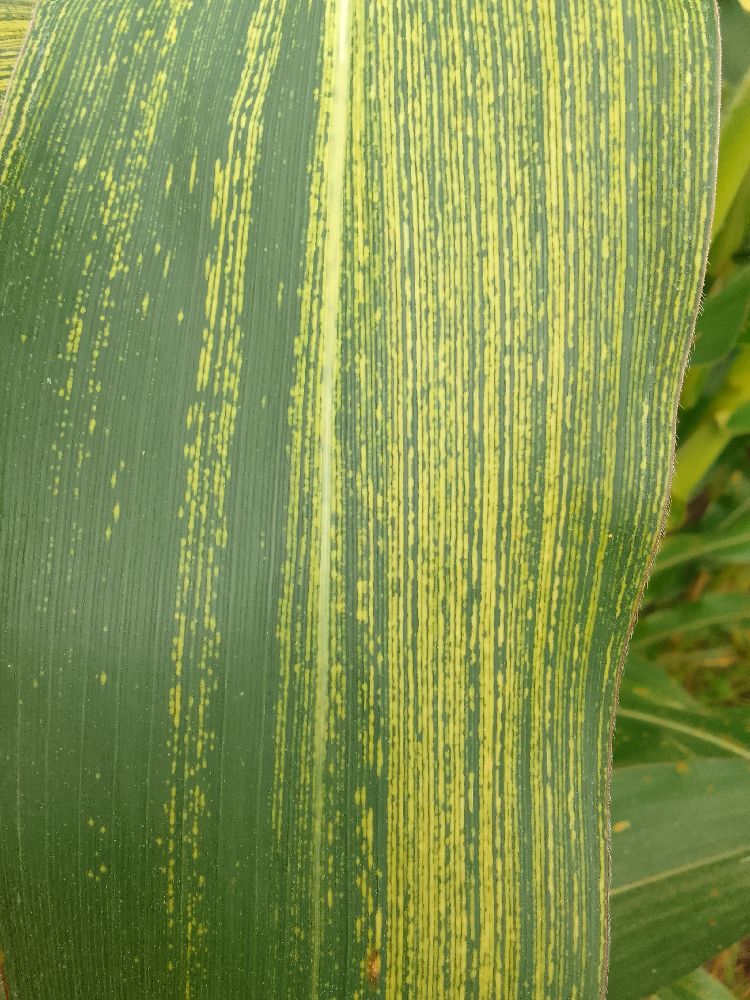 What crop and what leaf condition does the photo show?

maize, maize streak virus
